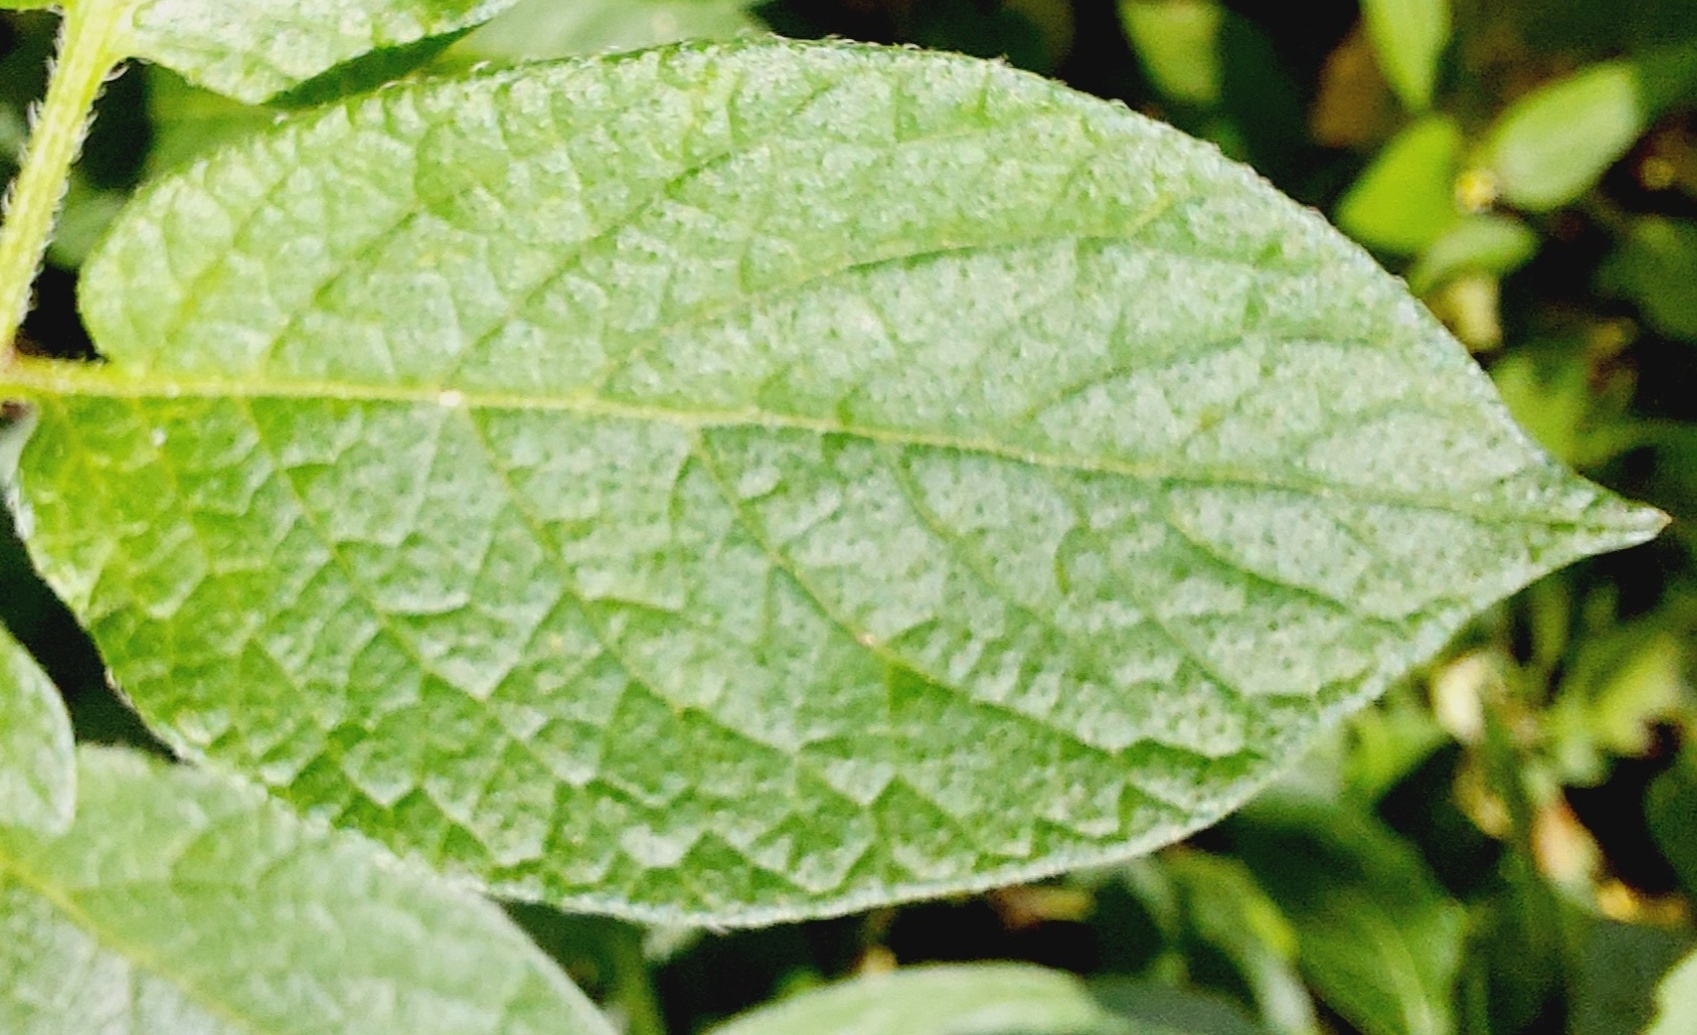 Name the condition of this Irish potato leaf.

healthy
